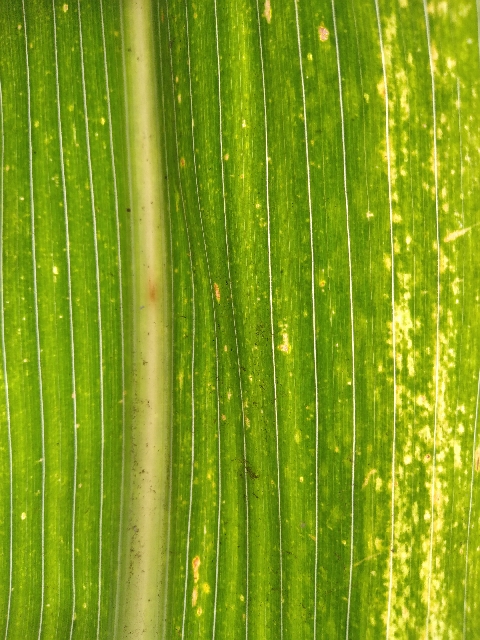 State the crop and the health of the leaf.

maize, maize lethal necrosis
